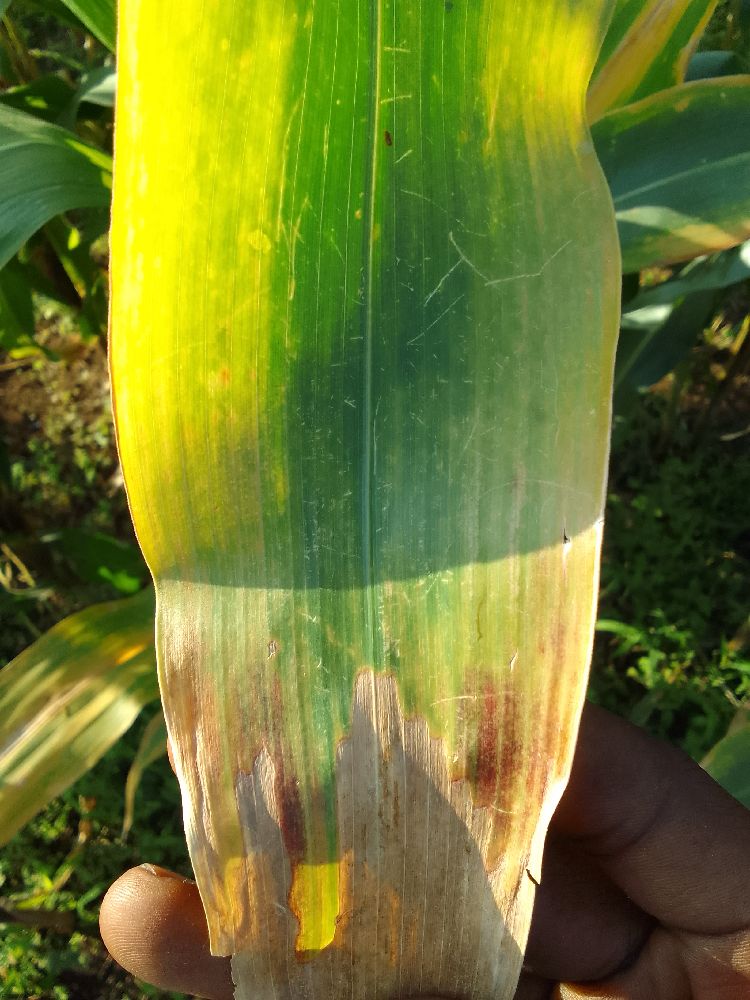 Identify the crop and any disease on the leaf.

maize, maize lethal necrosis
